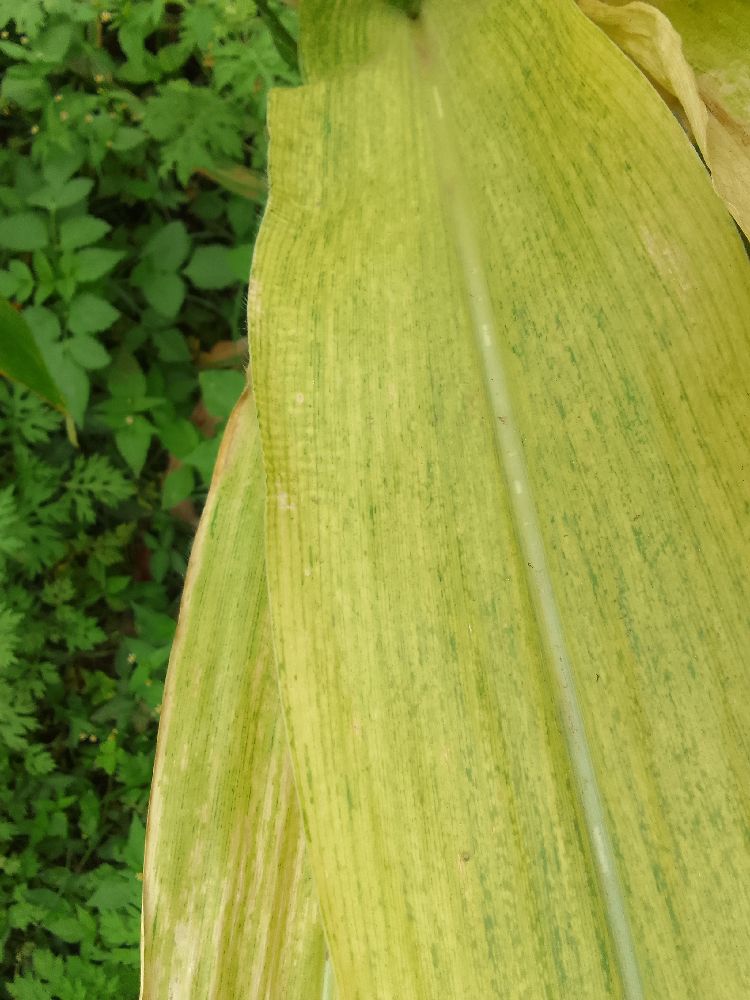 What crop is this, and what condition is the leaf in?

maize, maize lethal necrosis
